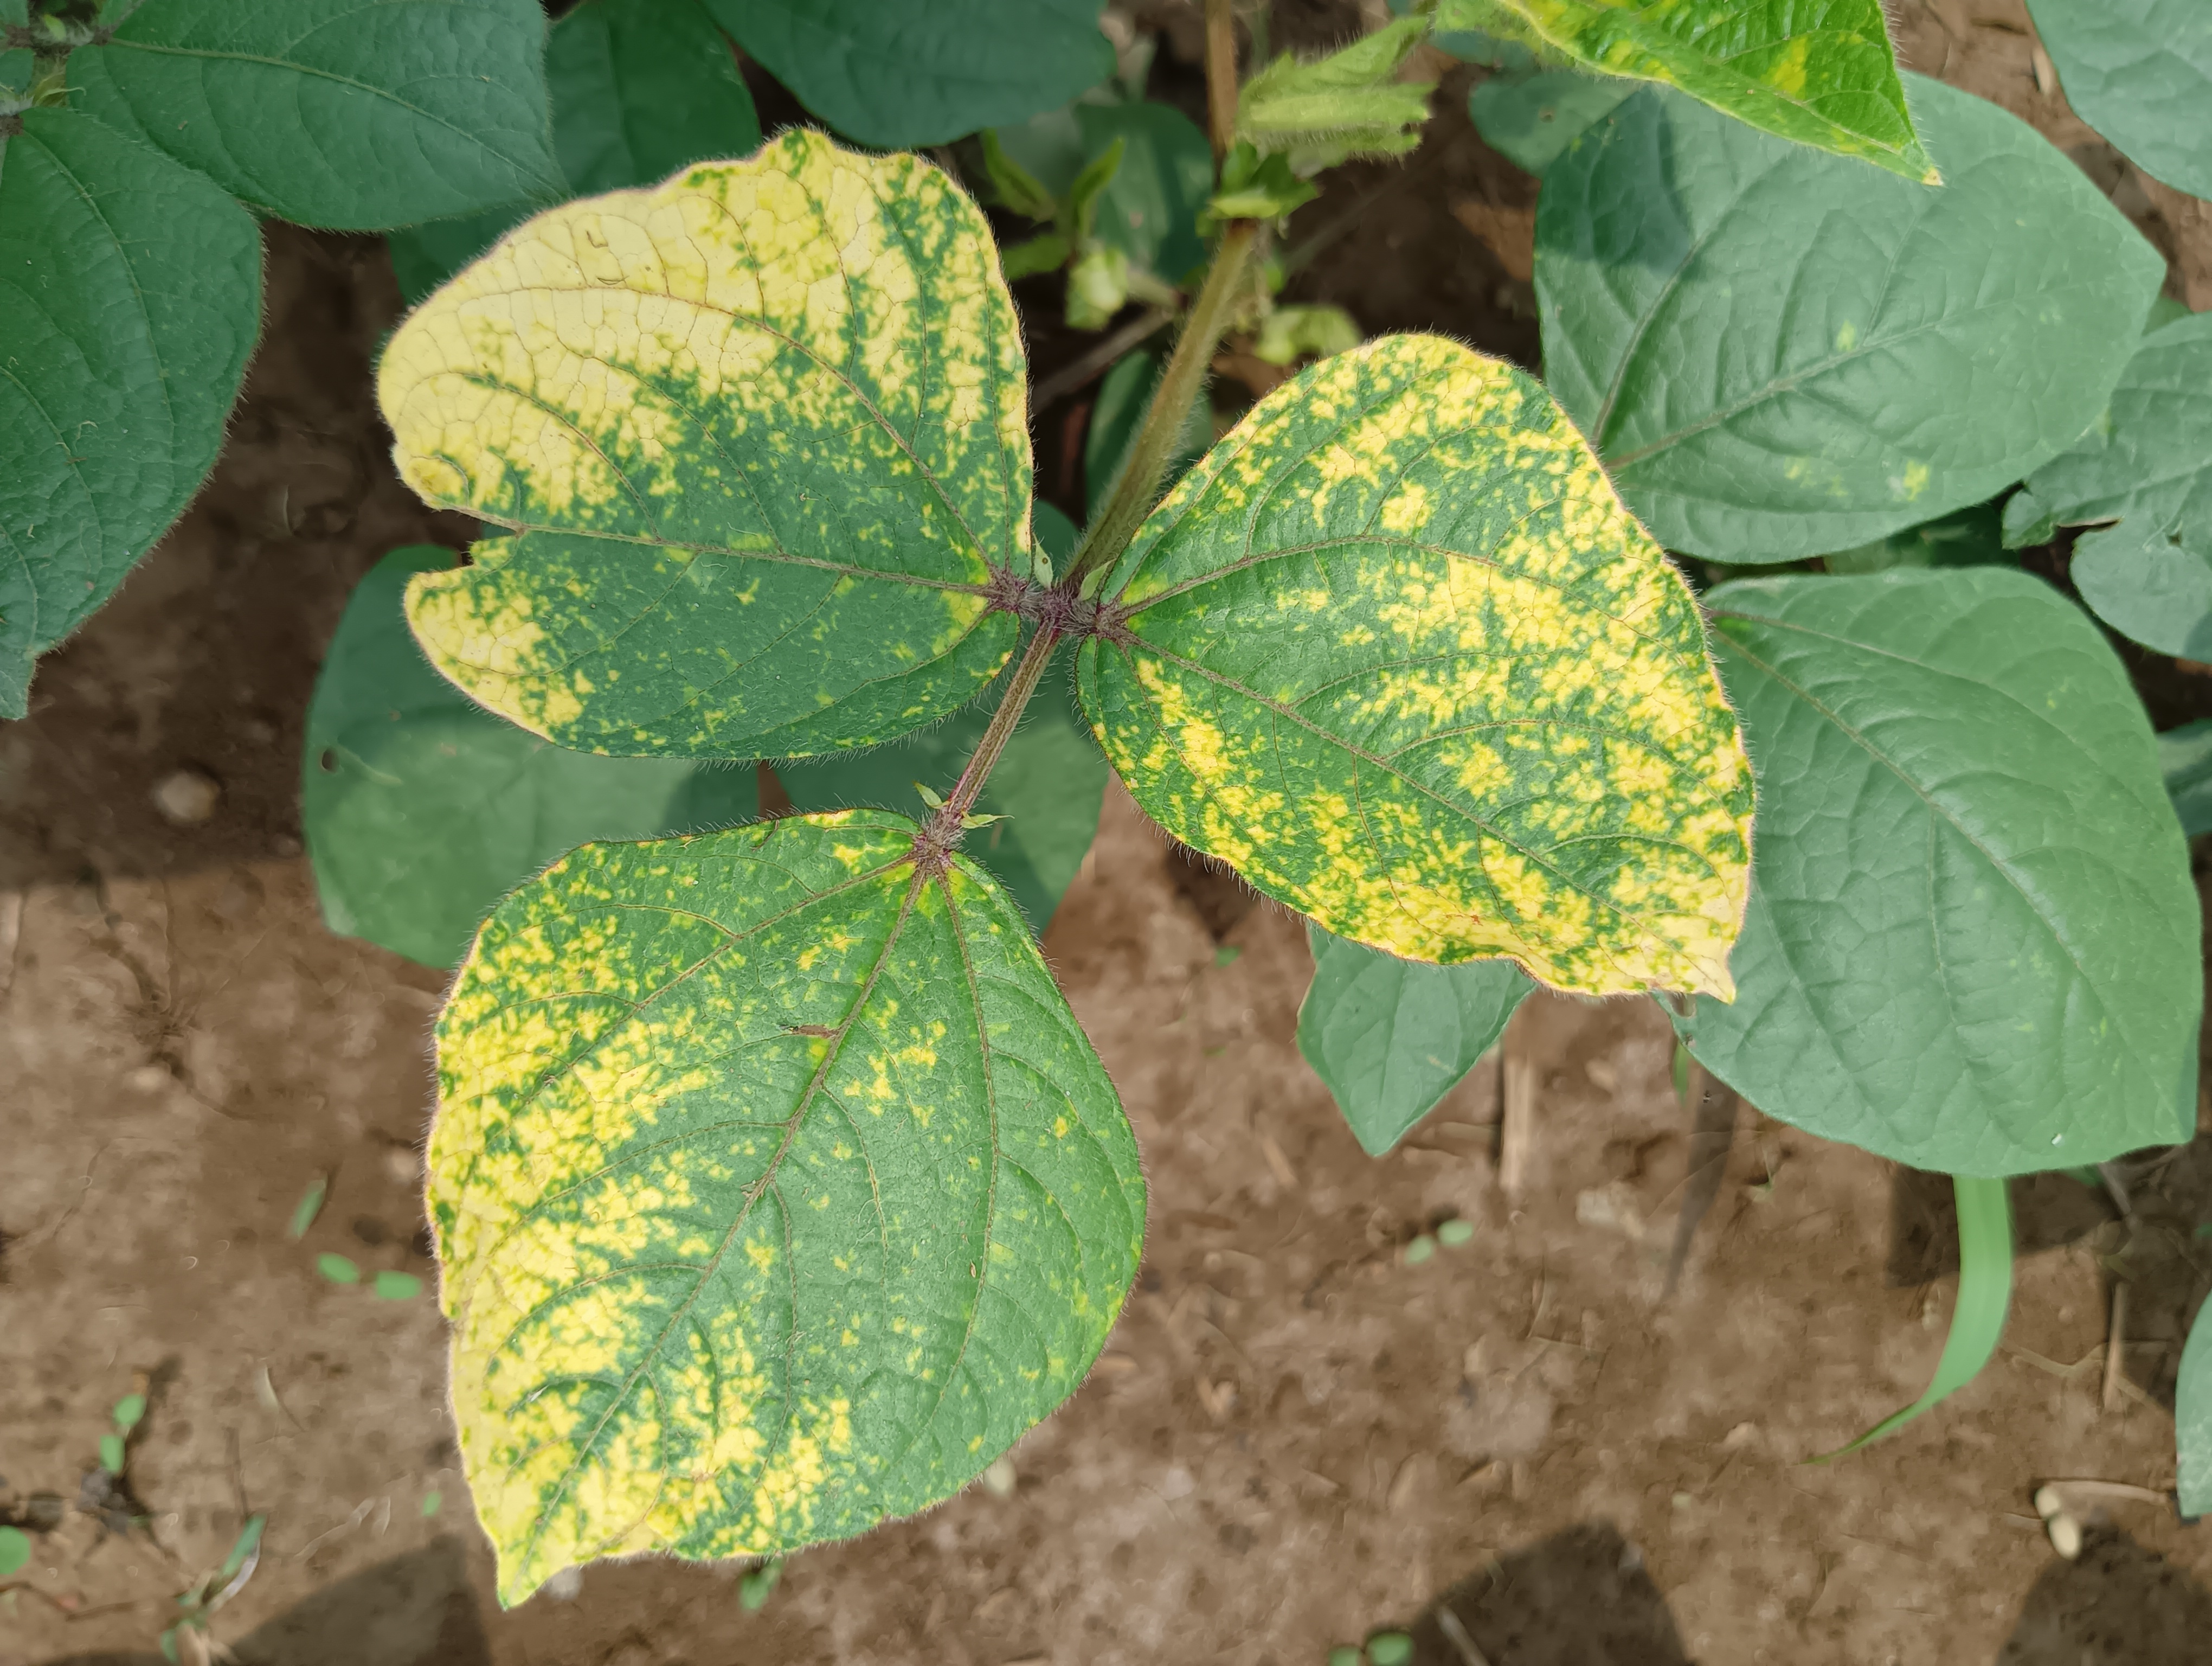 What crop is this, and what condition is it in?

mungbean, yellow mosaic
